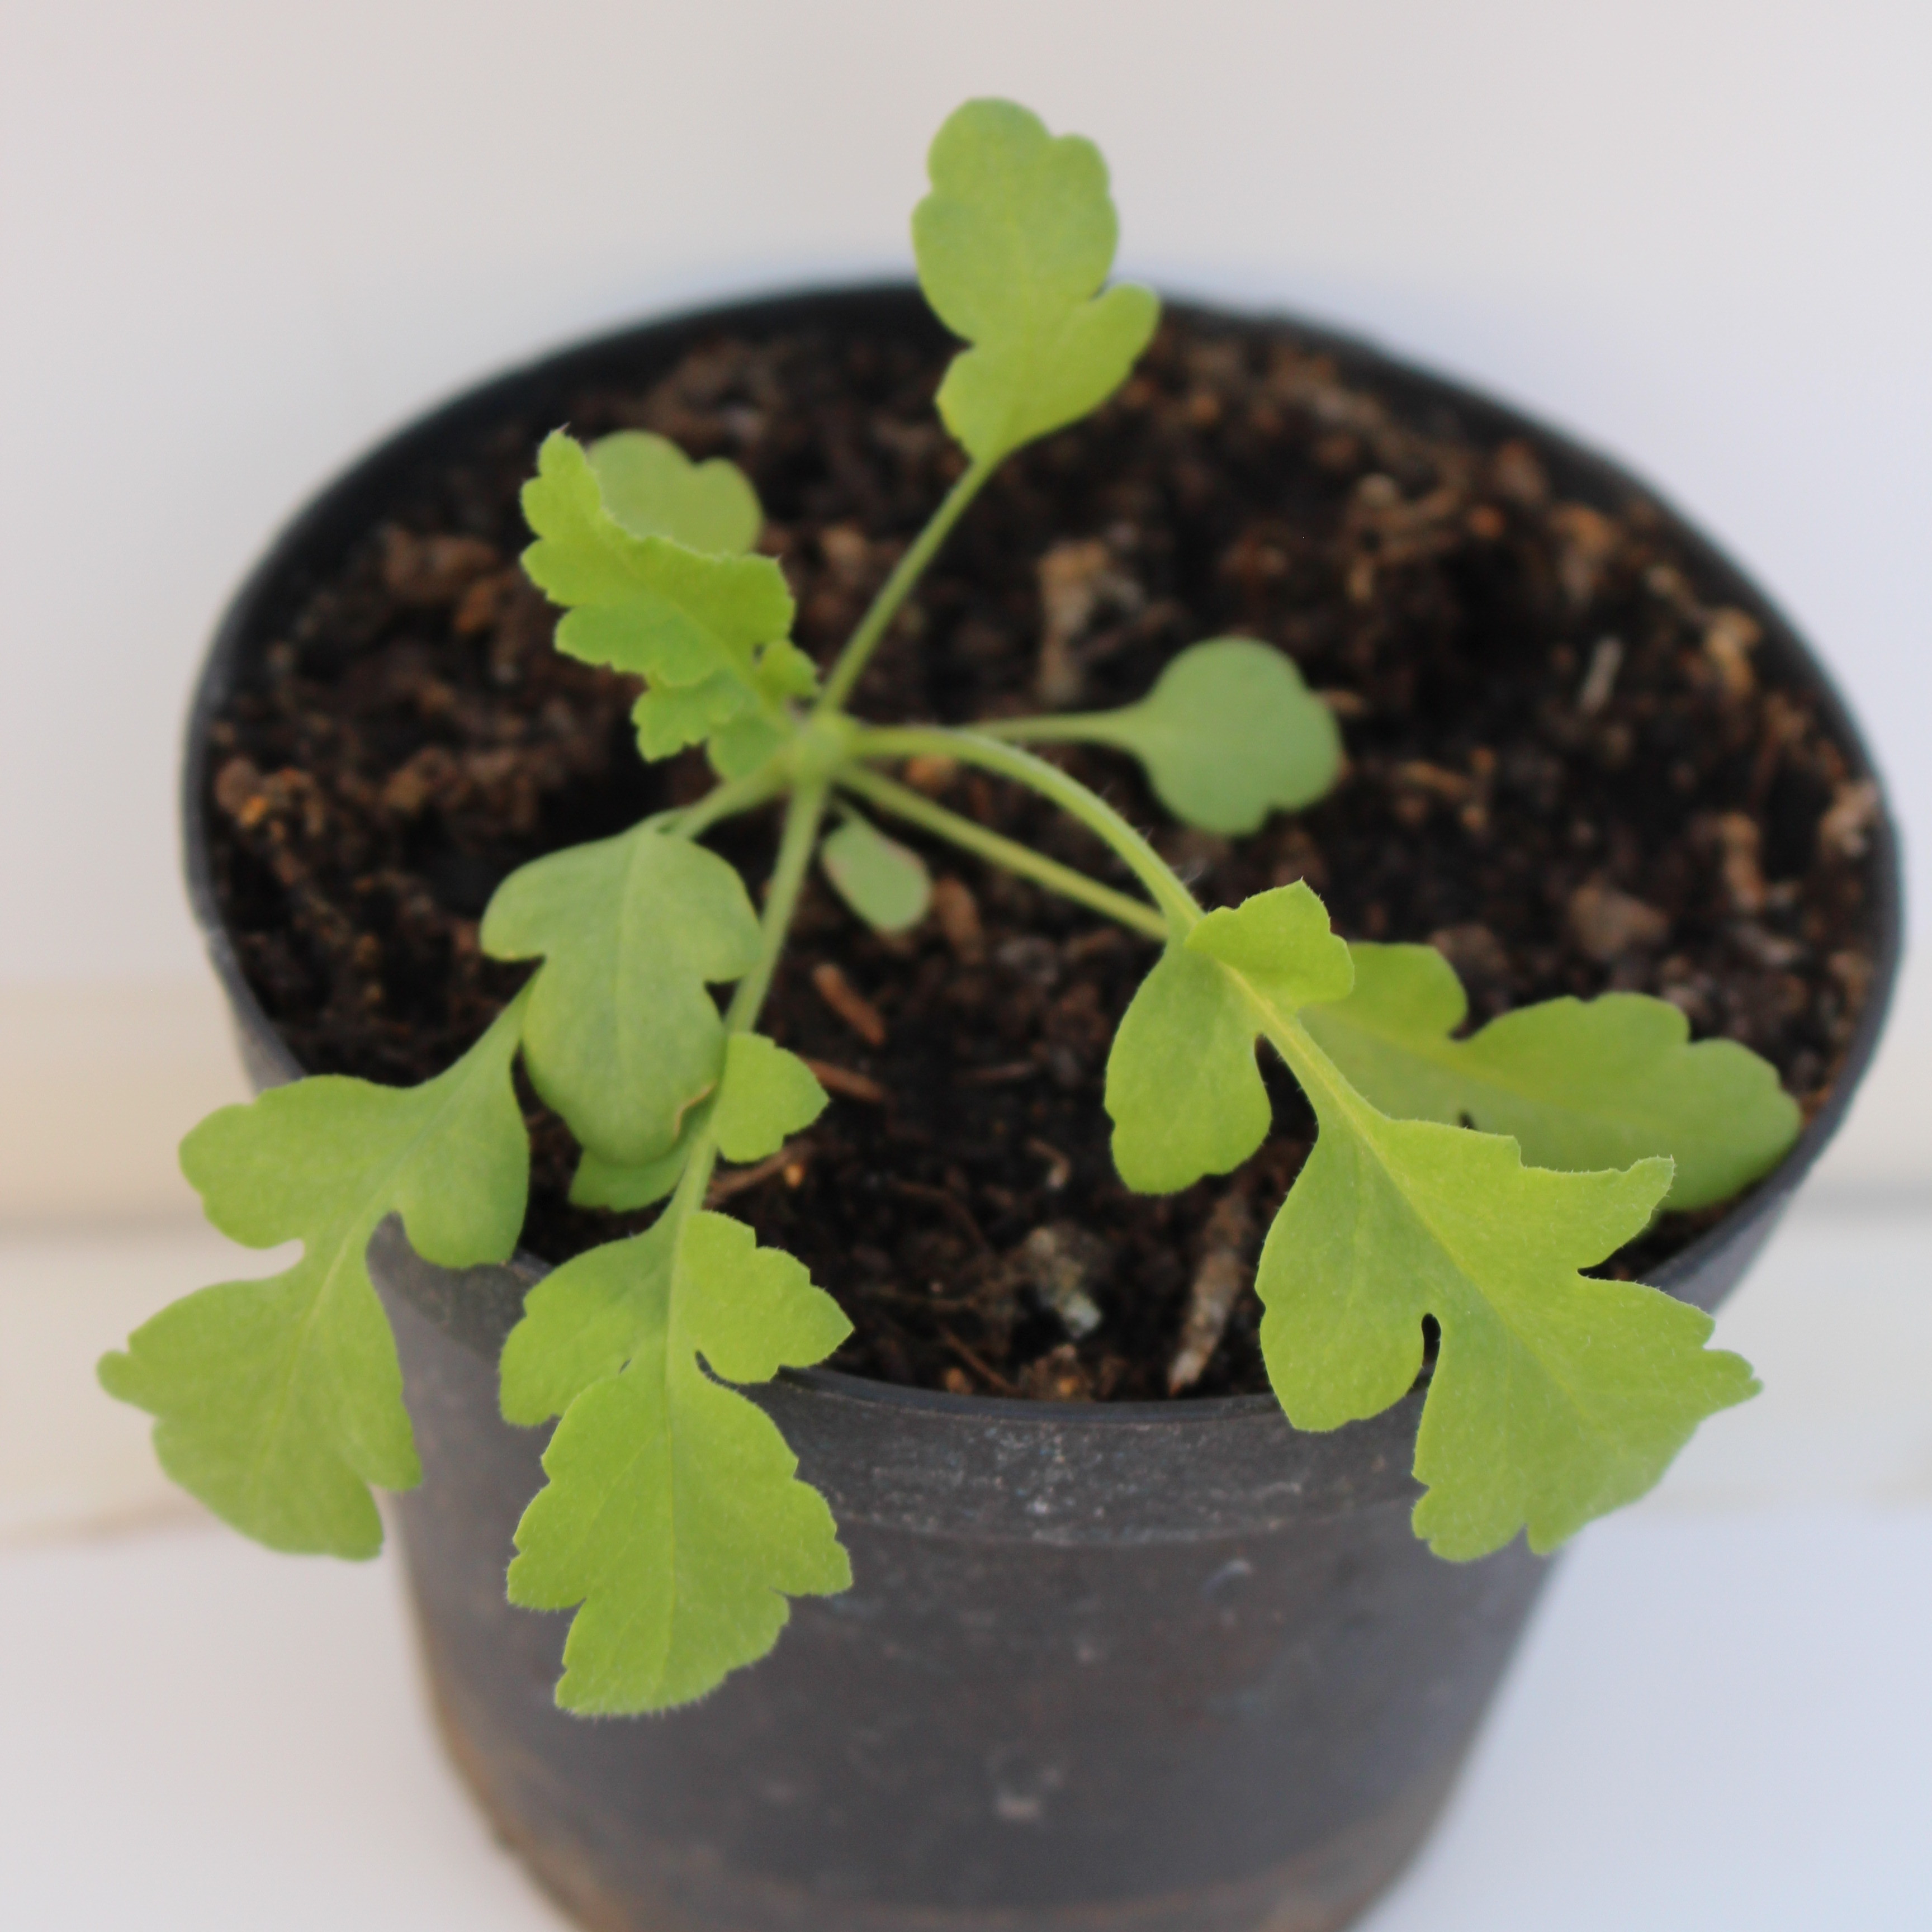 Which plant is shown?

Papaver rhoeas
